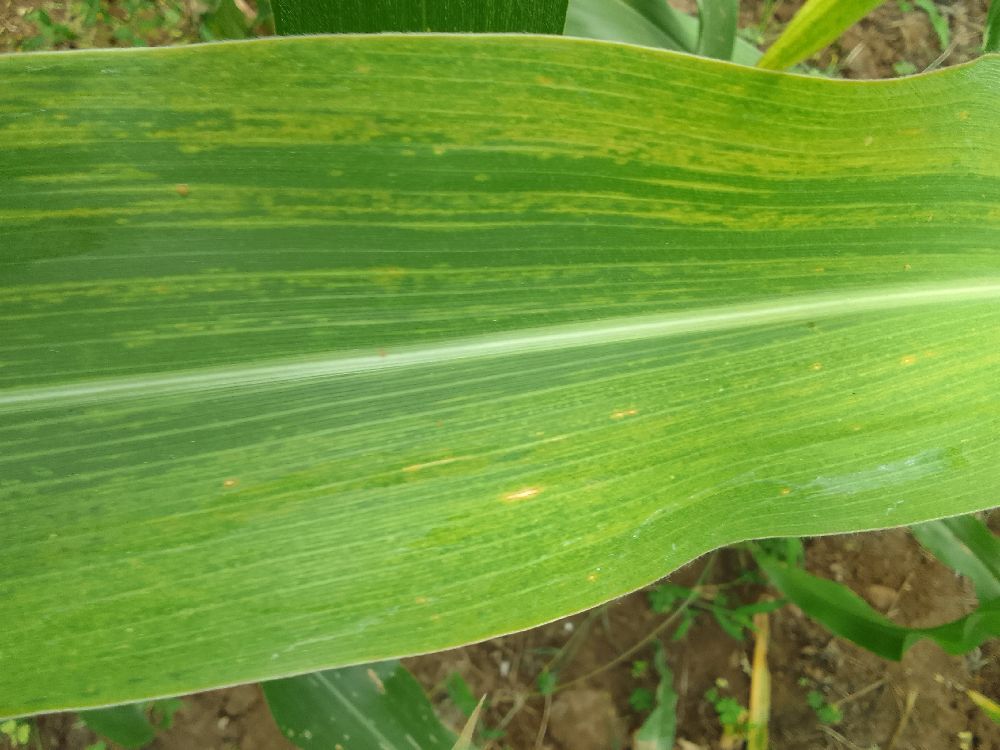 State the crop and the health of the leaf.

maize, maize lethal necrosis
